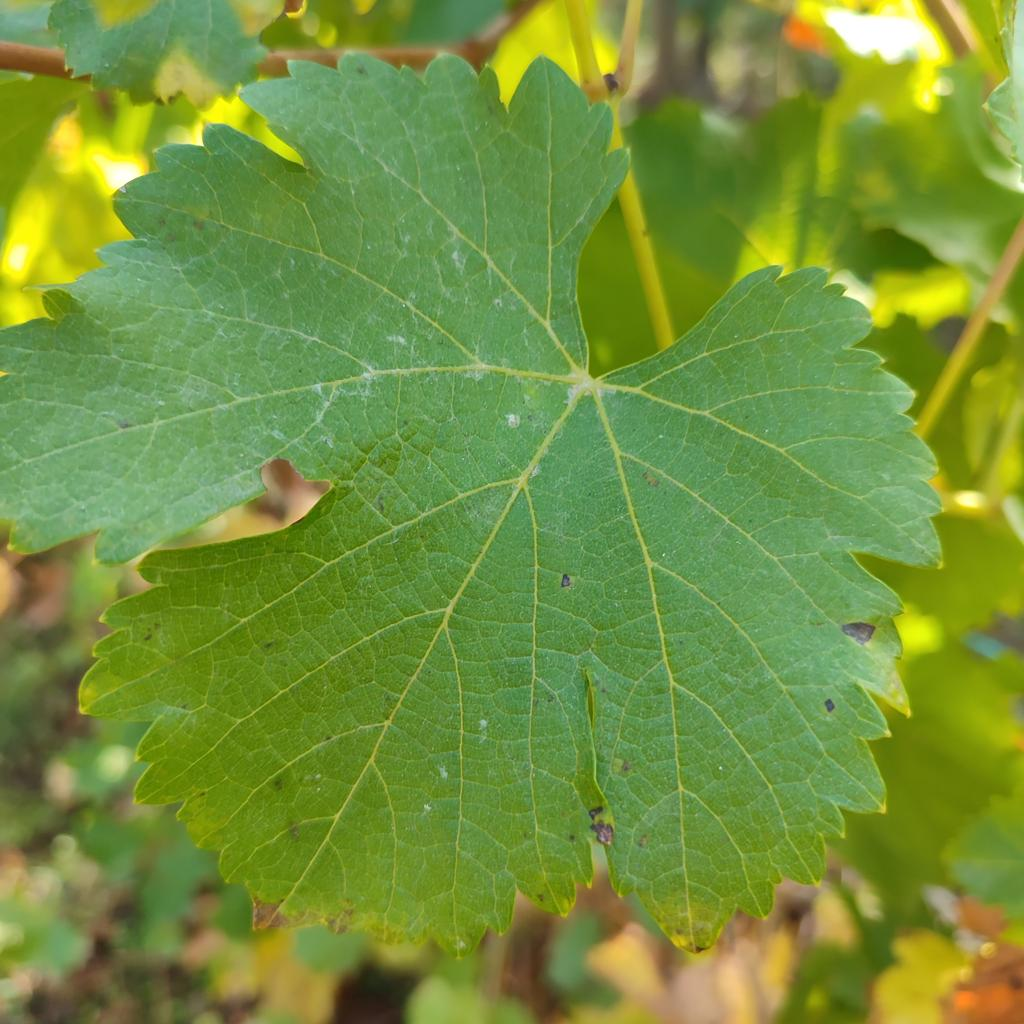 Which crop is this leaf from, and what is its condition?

grapevine, powdery mildew
